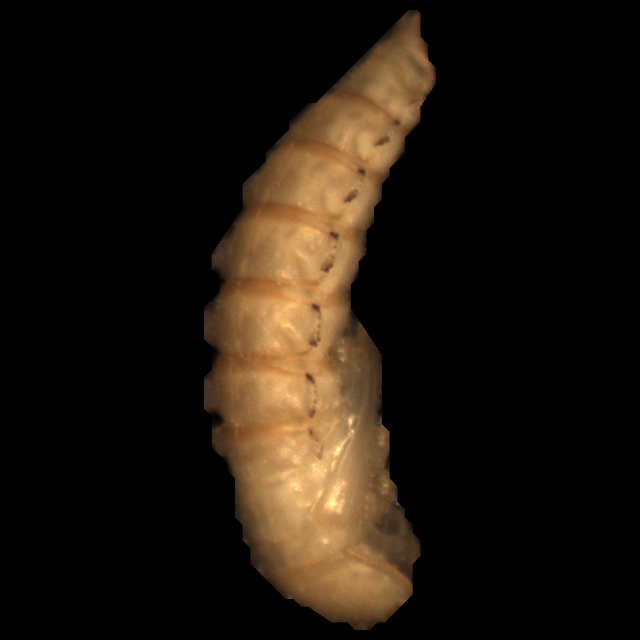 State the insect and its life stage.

mealworm pupa
